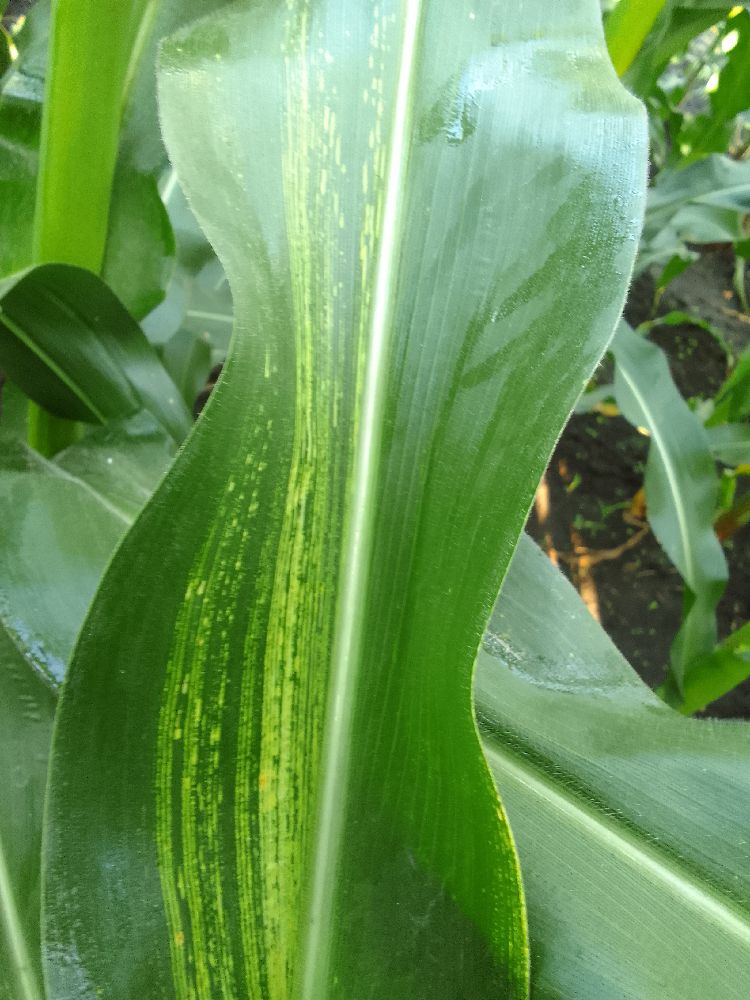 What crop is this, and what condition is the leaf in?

maize, maize streak virus
